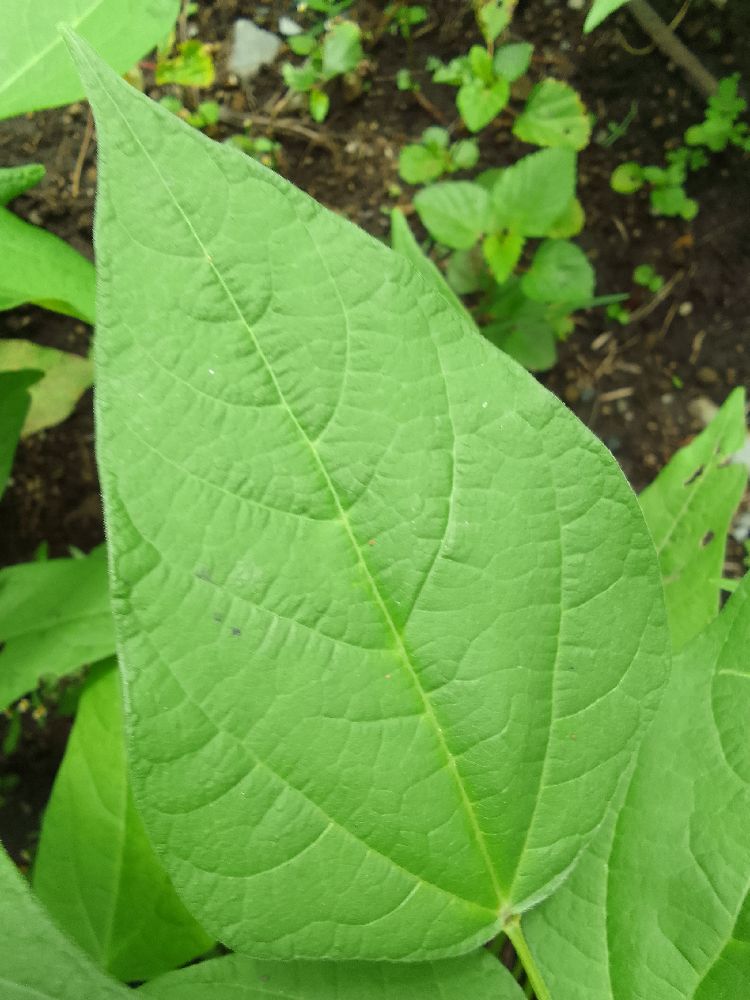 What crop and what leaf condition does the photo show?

common bean, healthy
